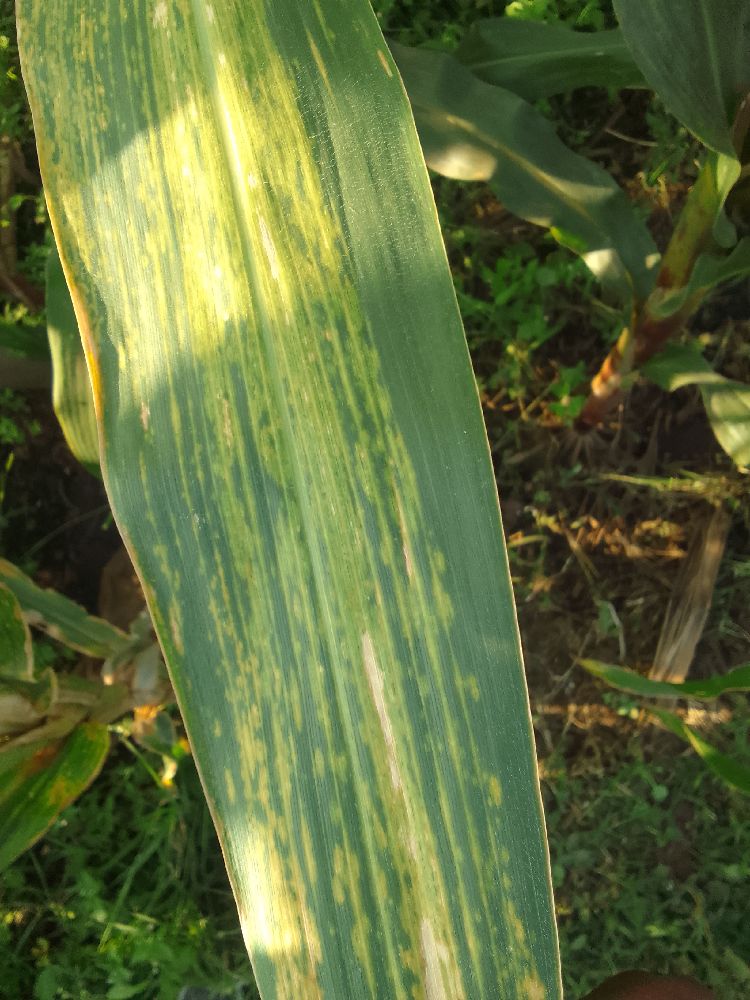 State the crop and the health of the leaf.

maize, maize lethal necrosis
